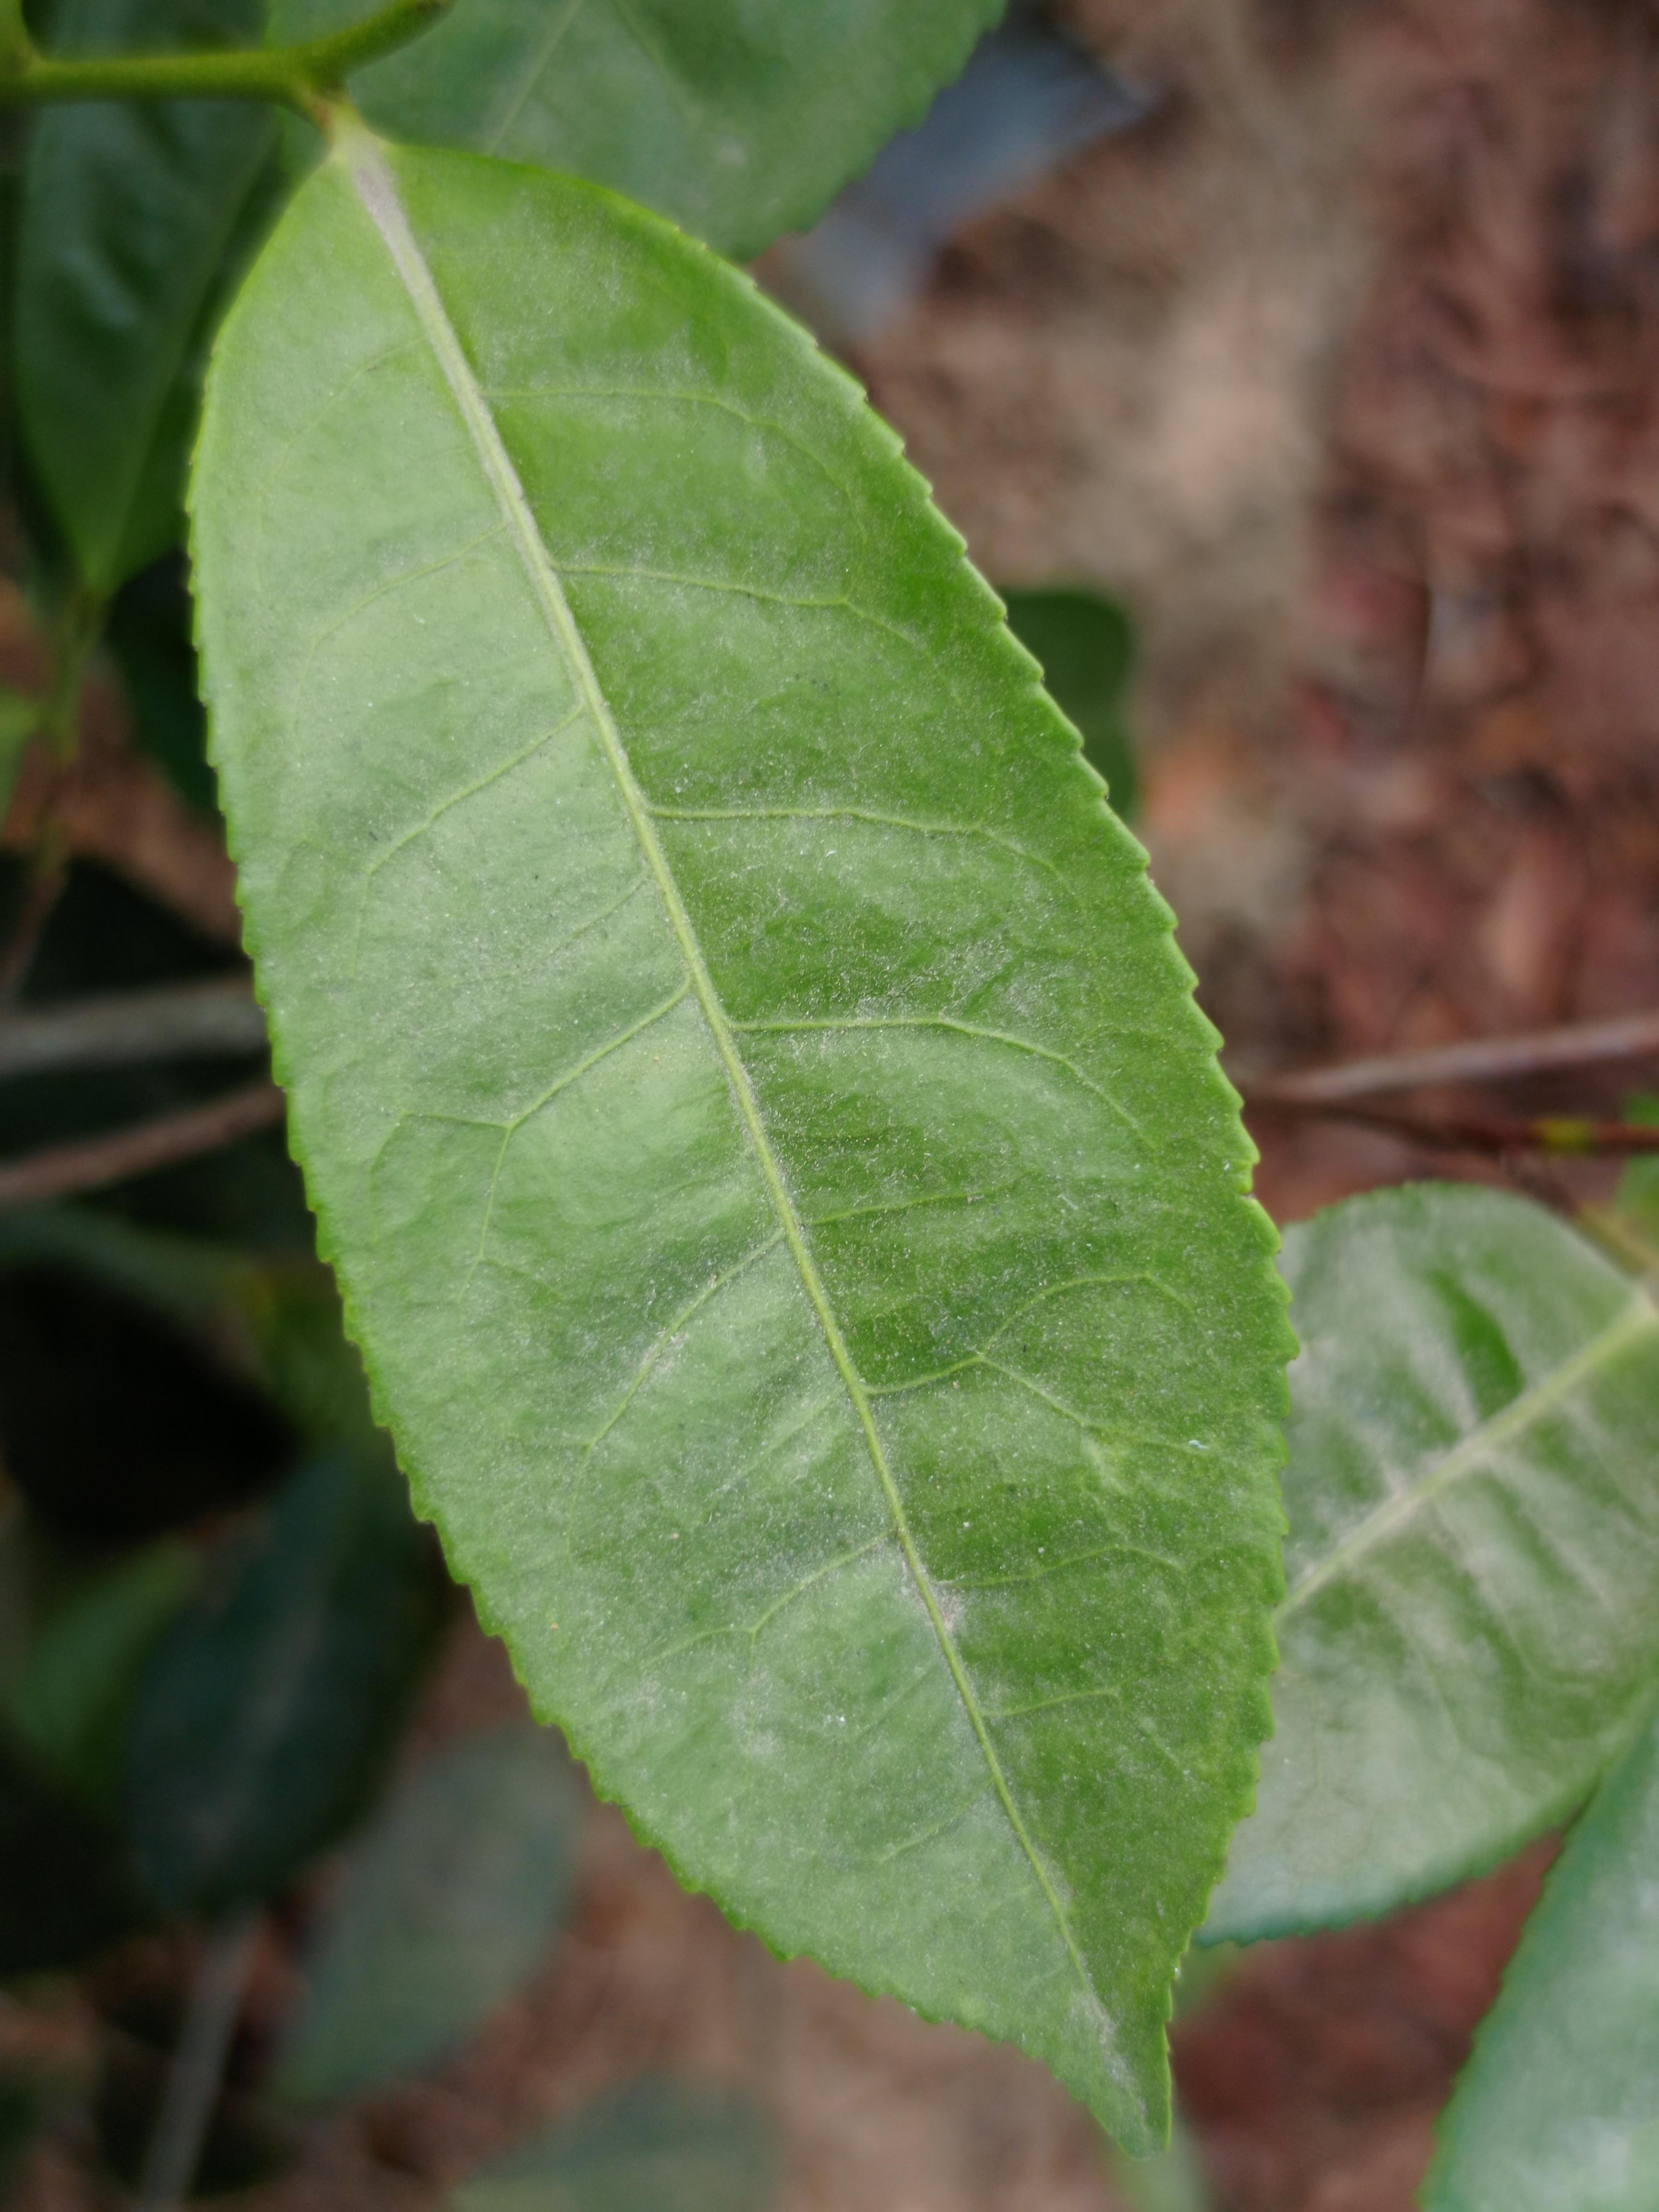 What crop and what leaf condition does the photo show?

tea, healthy leaf
